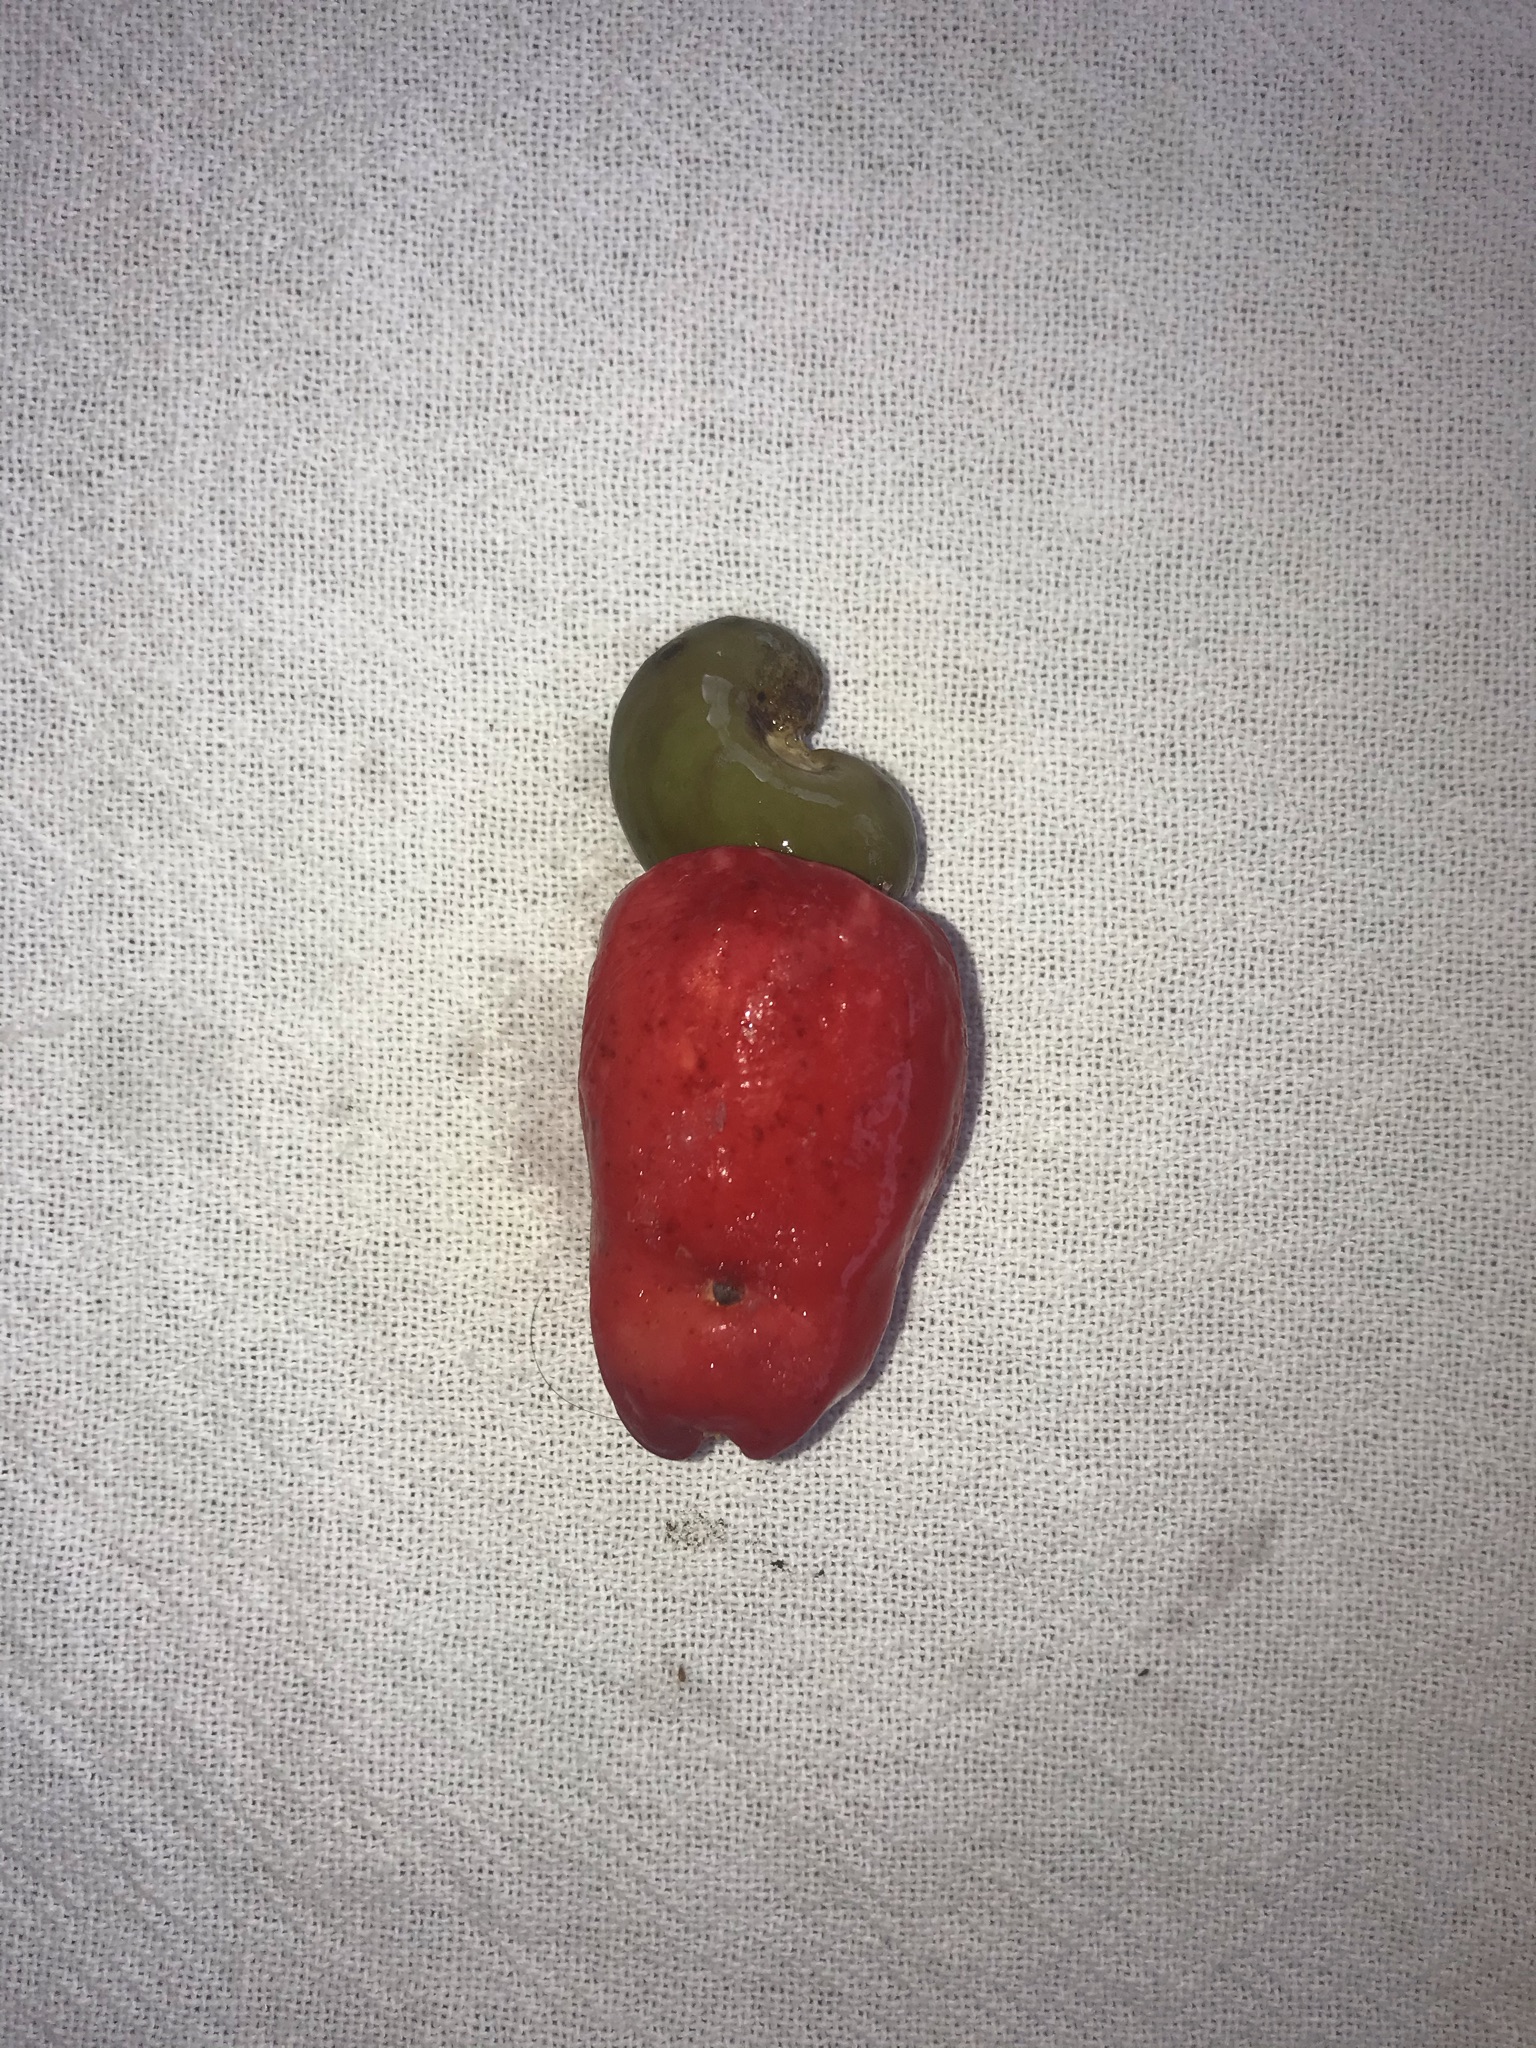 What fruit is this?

caju vermelho
